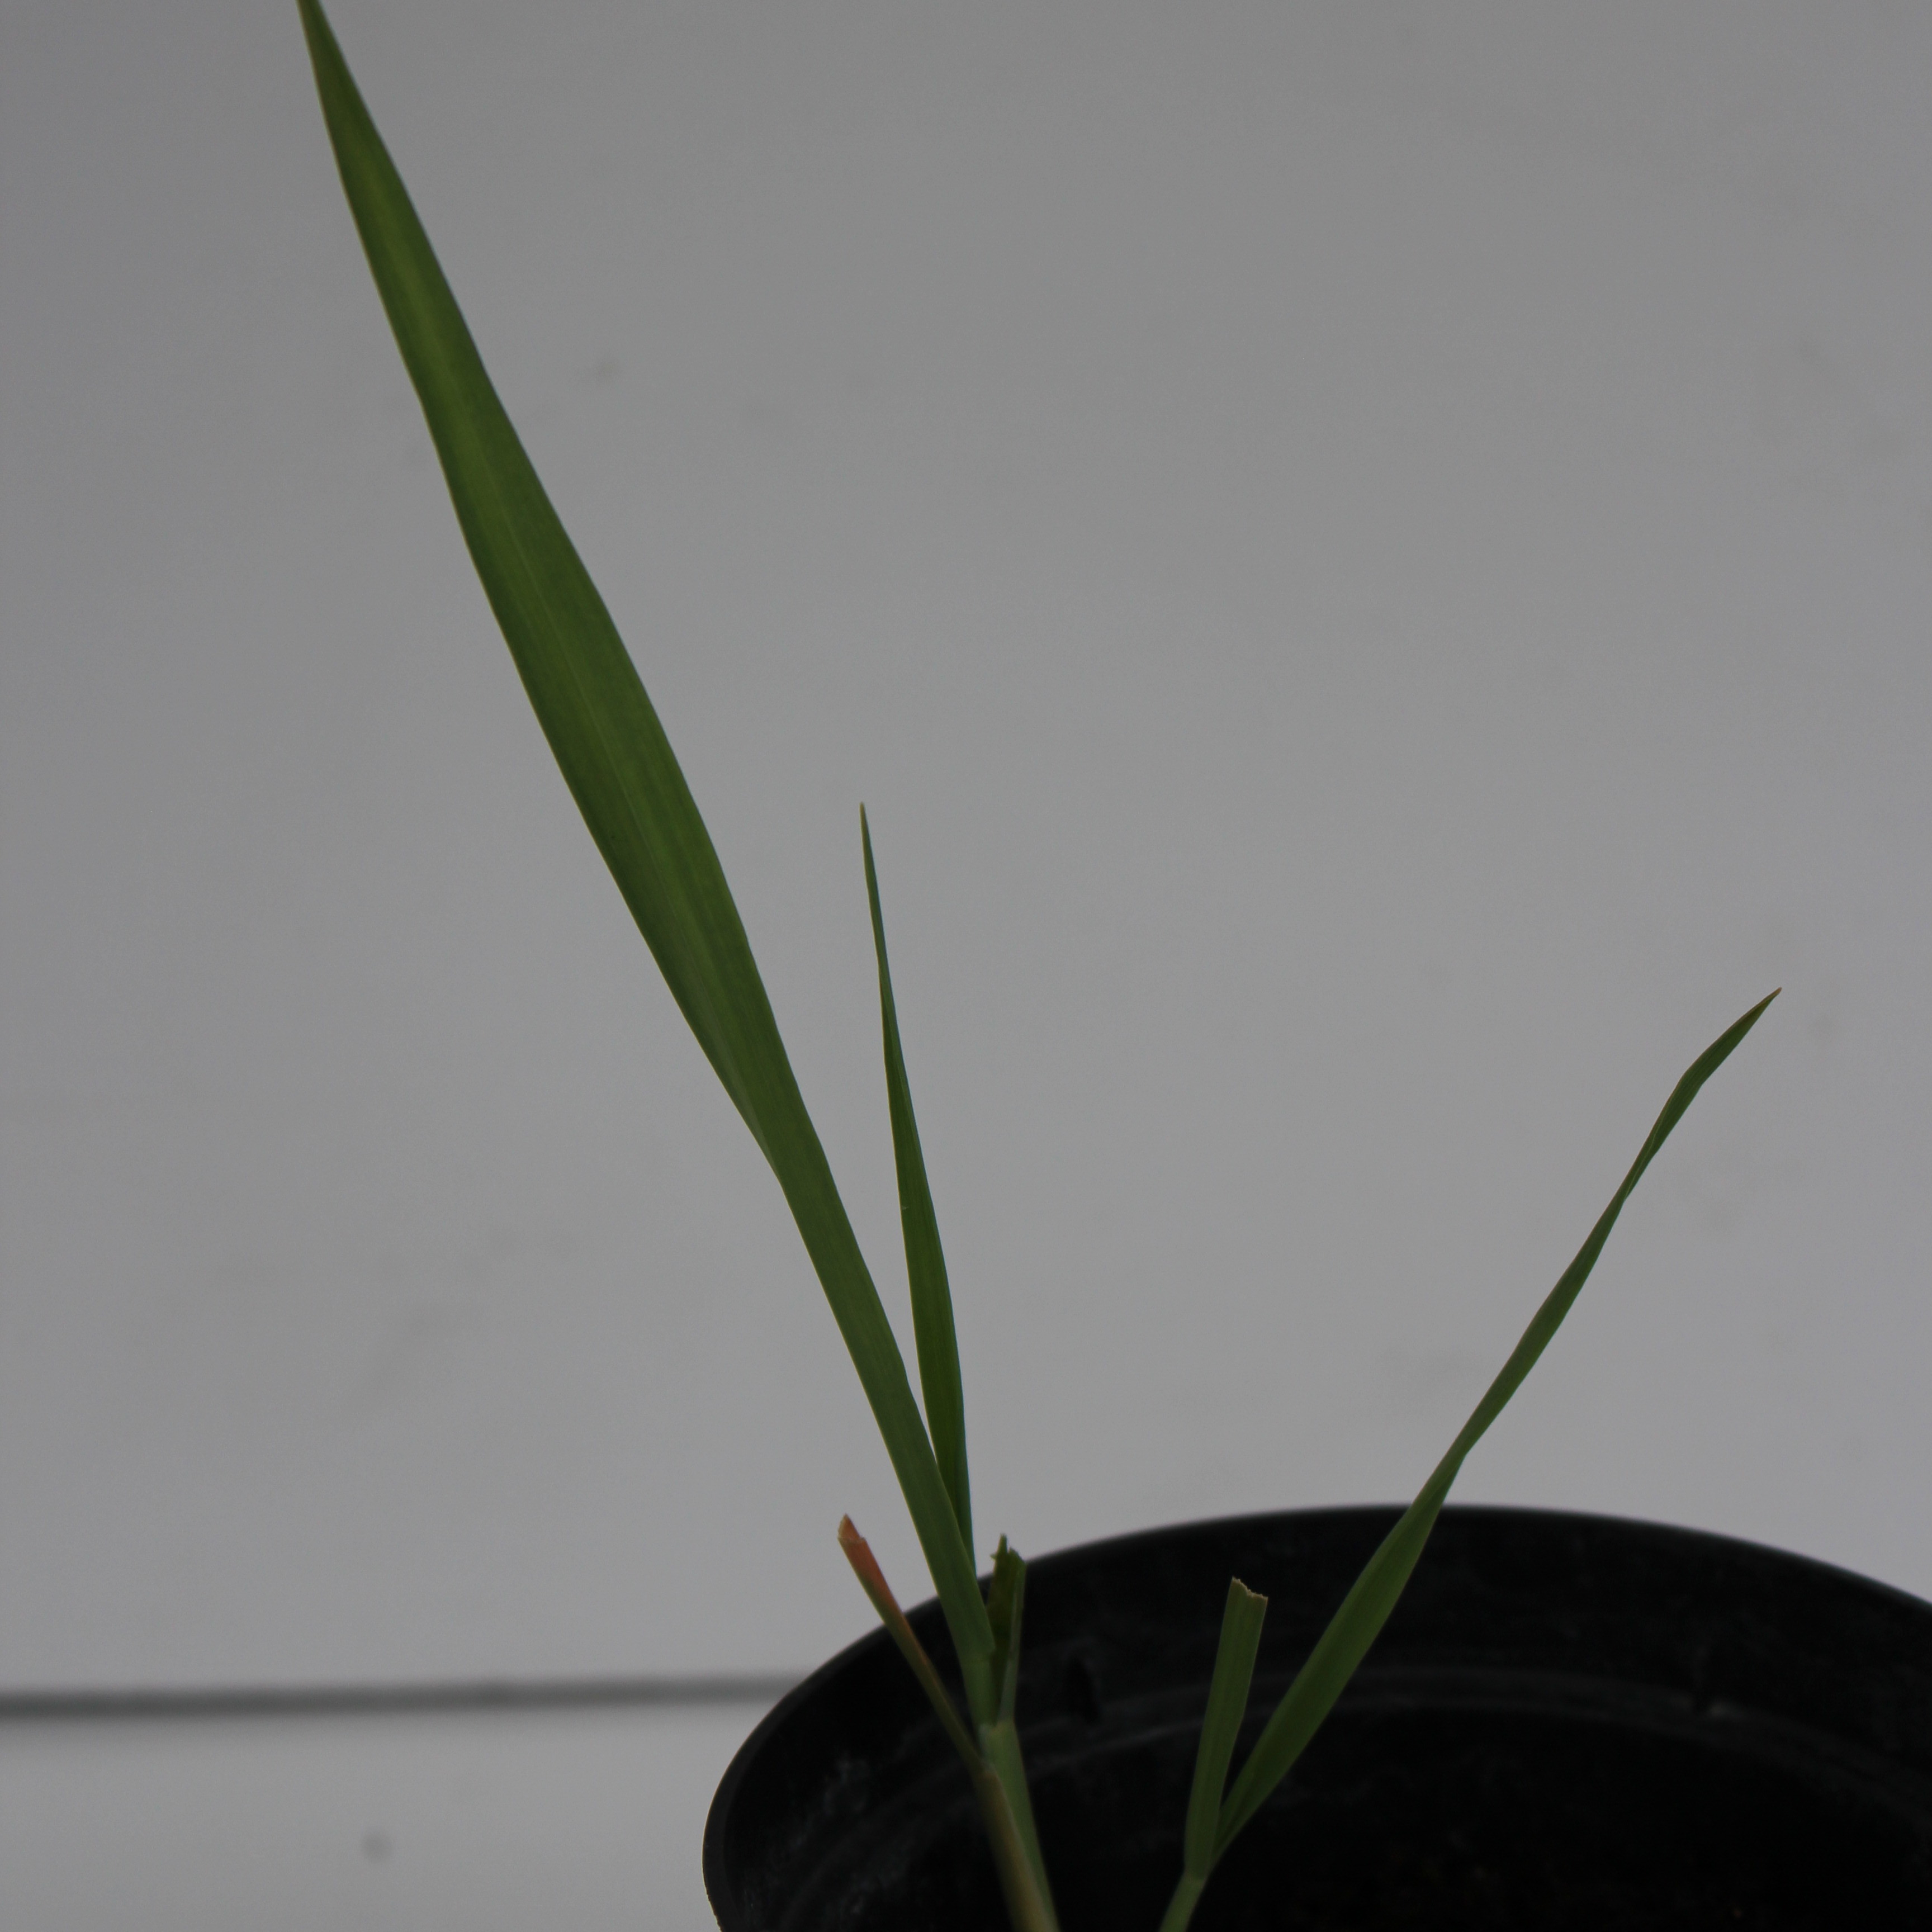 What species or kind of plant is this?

Avena sterilis
